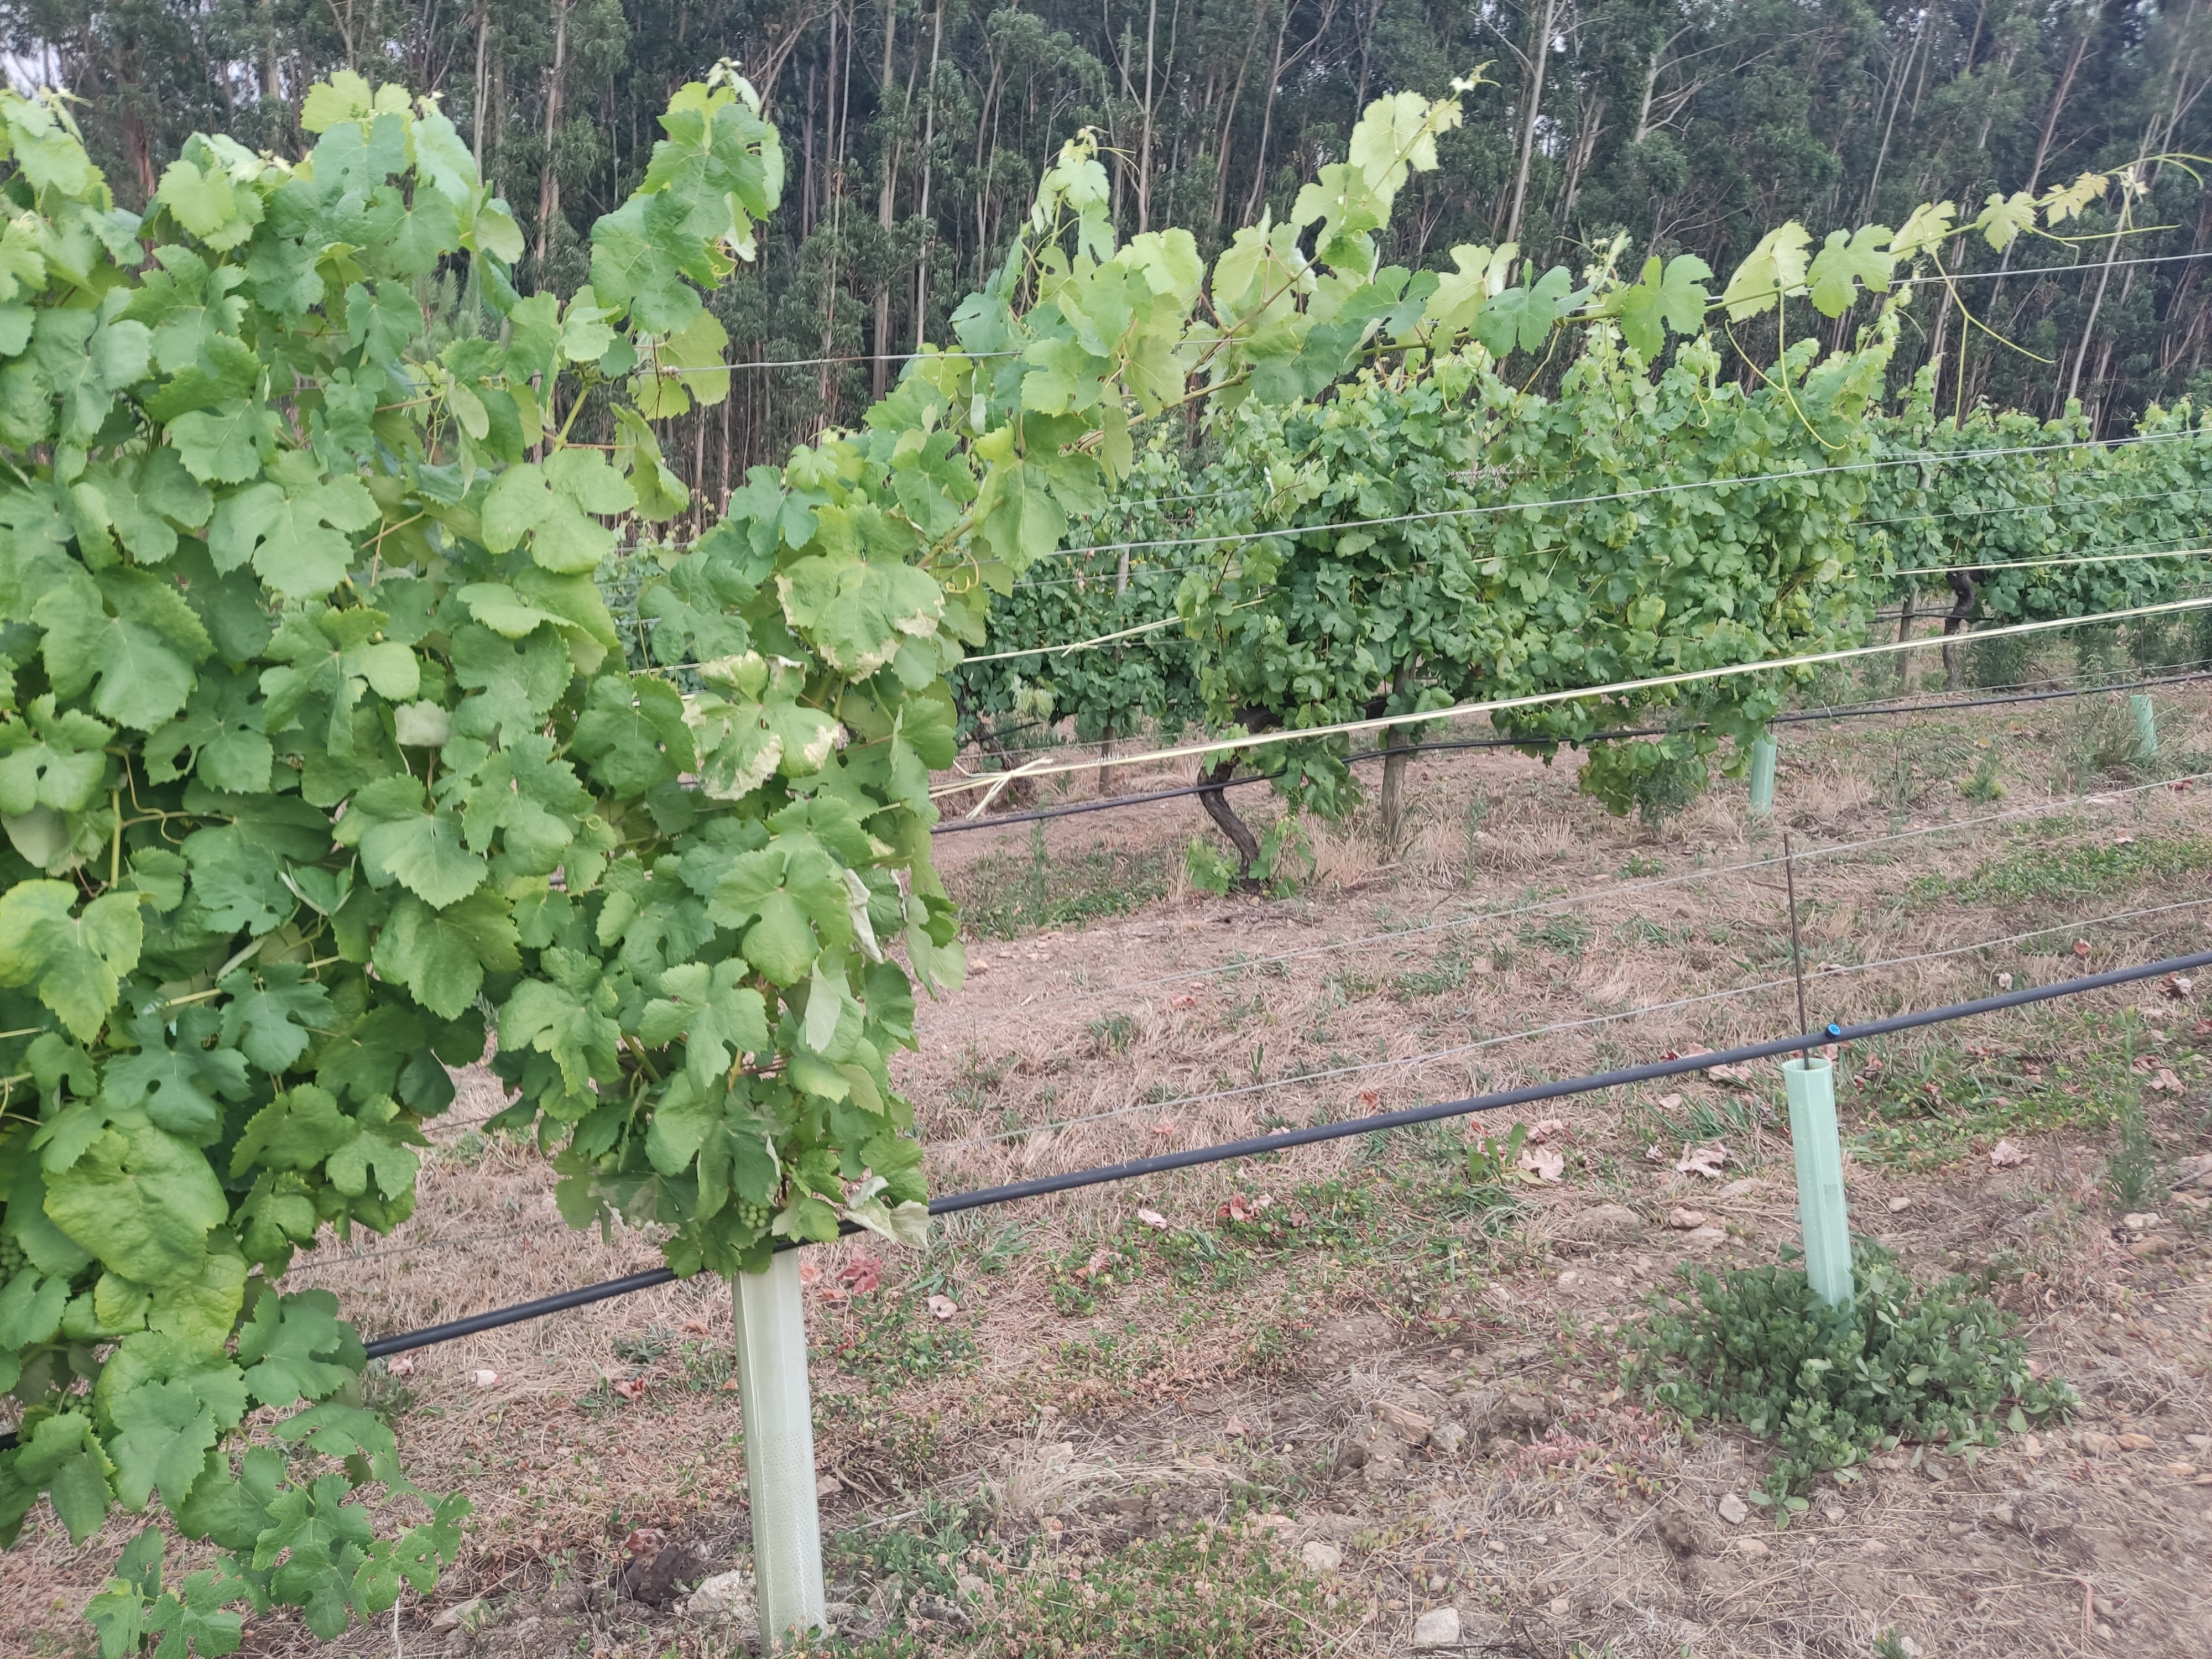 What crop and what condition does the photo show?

grapevine, not affected by esca disease
